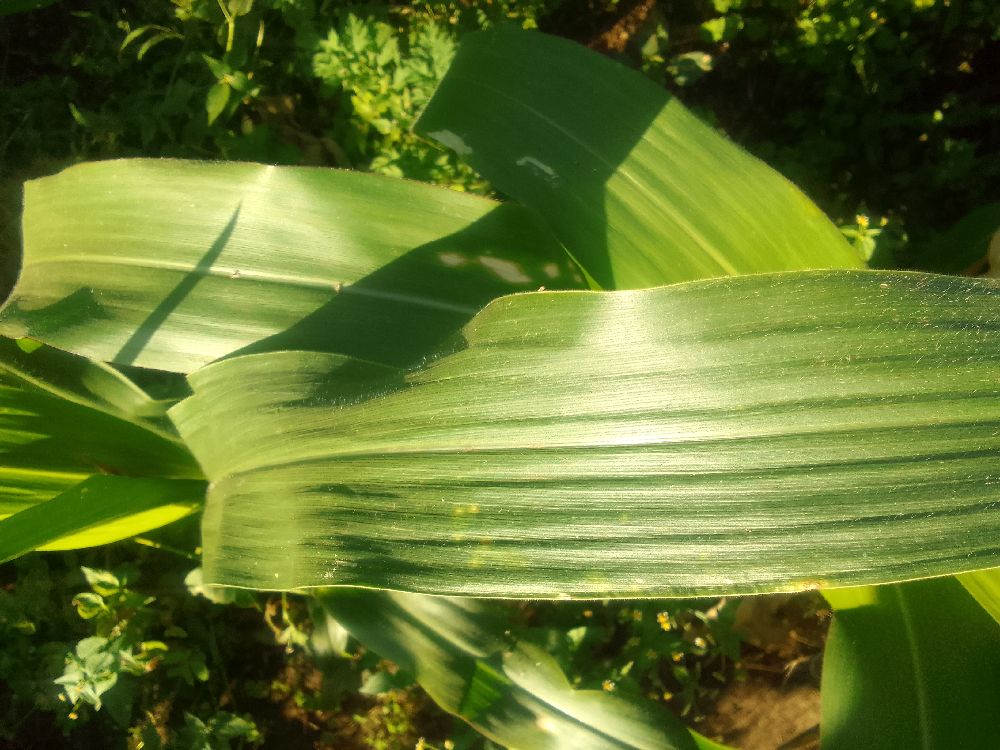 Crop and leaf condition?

maize, healthy
